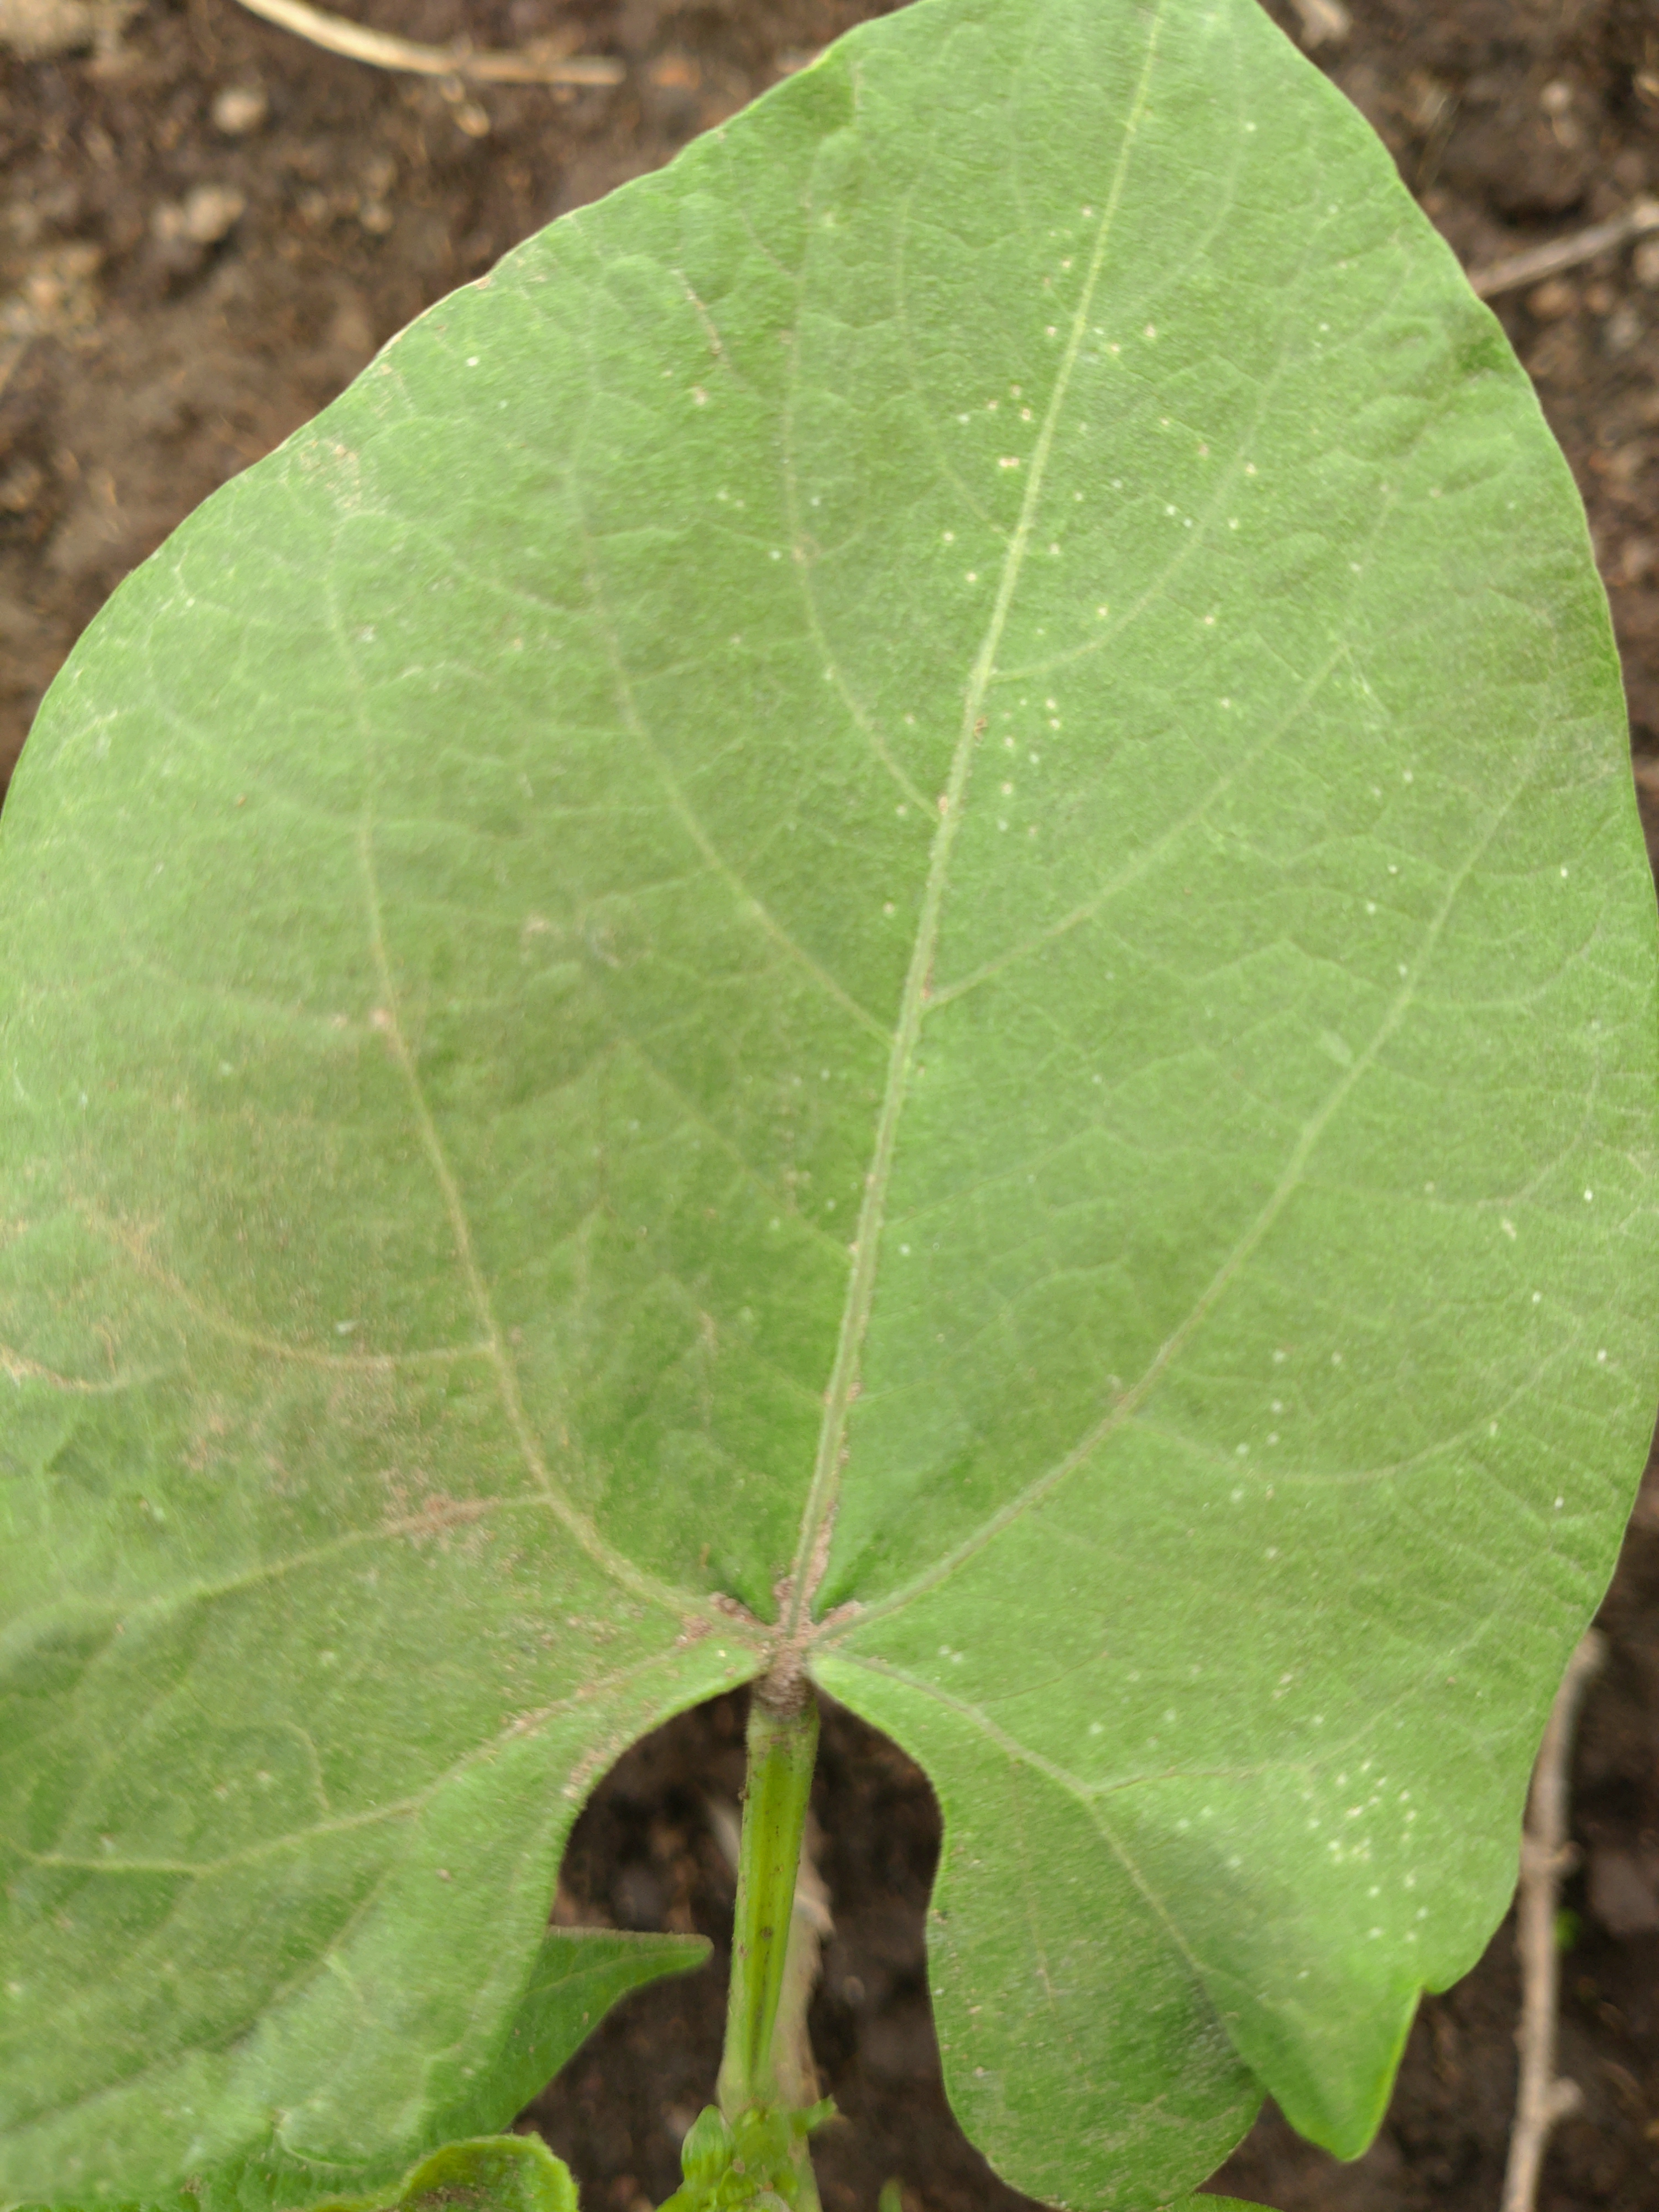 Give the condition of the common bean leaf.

healthy
